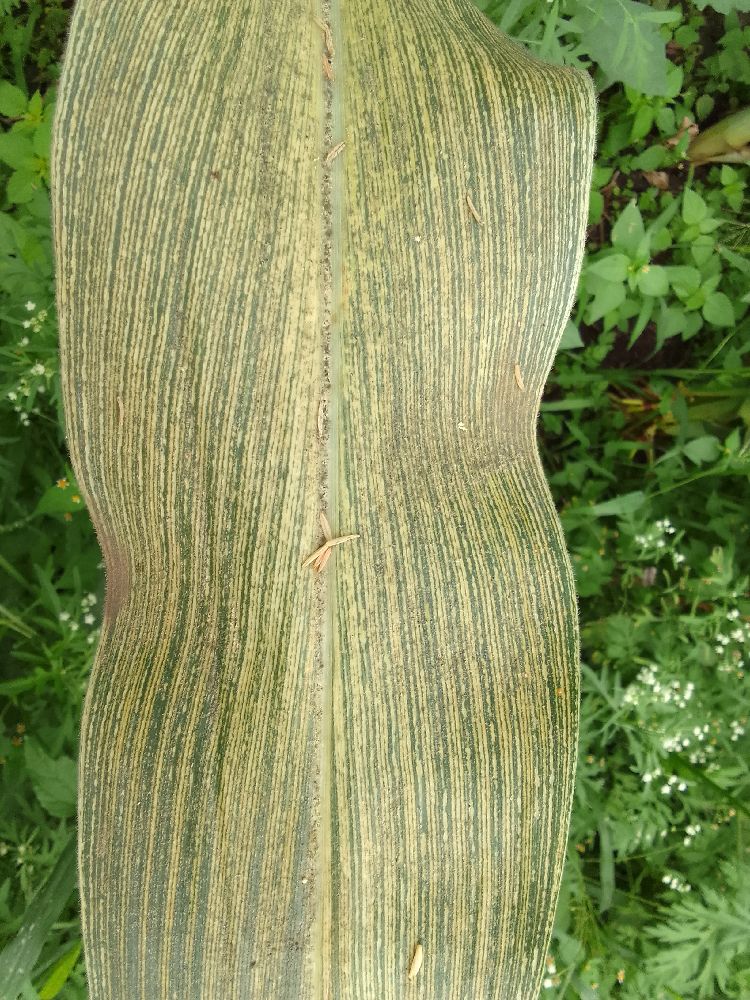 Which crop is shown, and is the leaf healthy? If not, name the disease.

maize, maize streak virus
